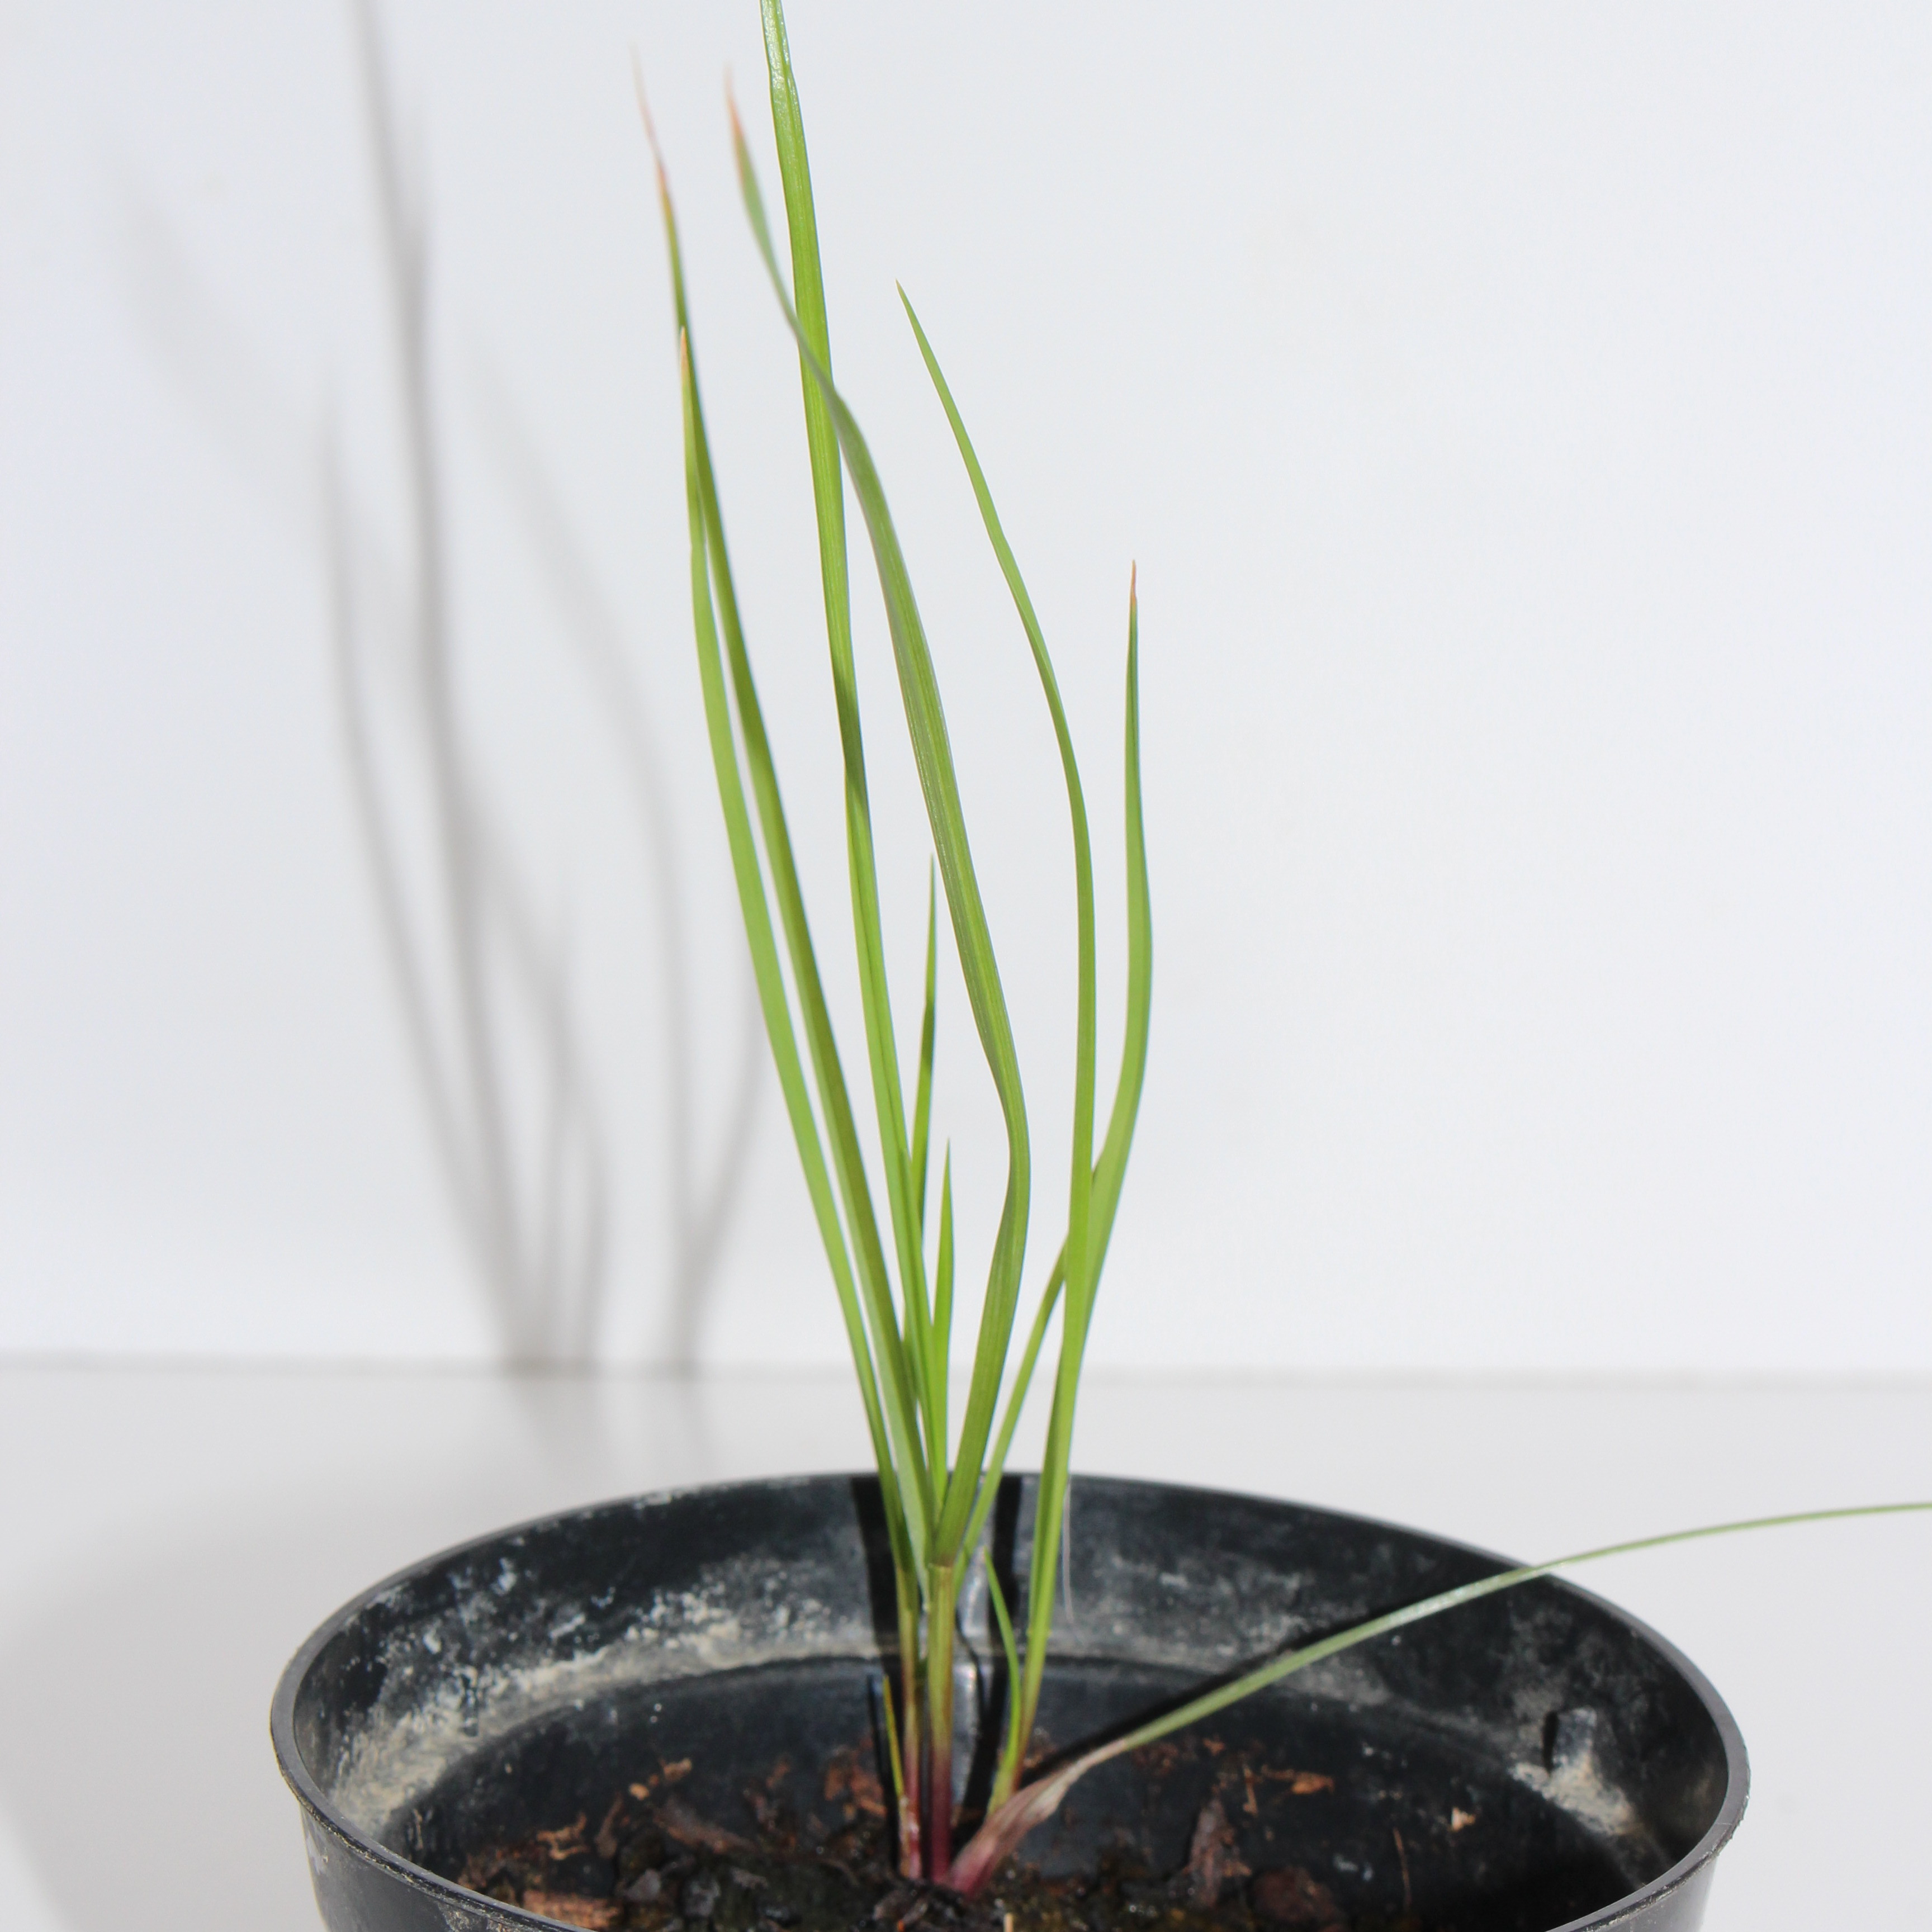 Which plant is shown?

Lolium multiflorum
